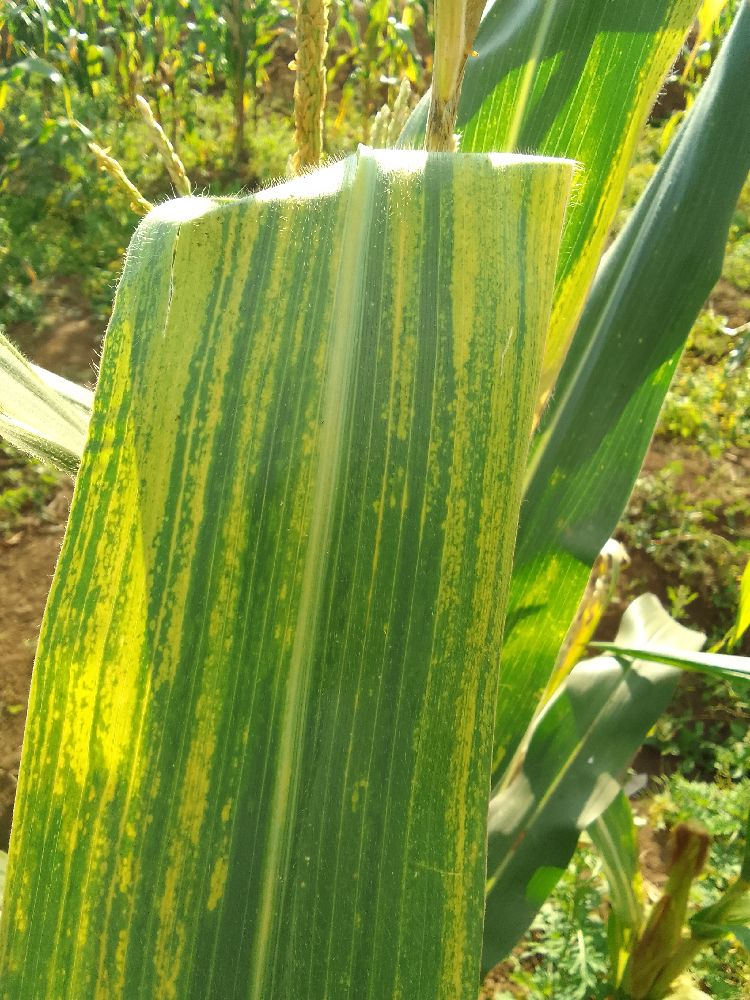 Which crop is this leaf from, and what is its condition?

maize, maize lethal necrosis
